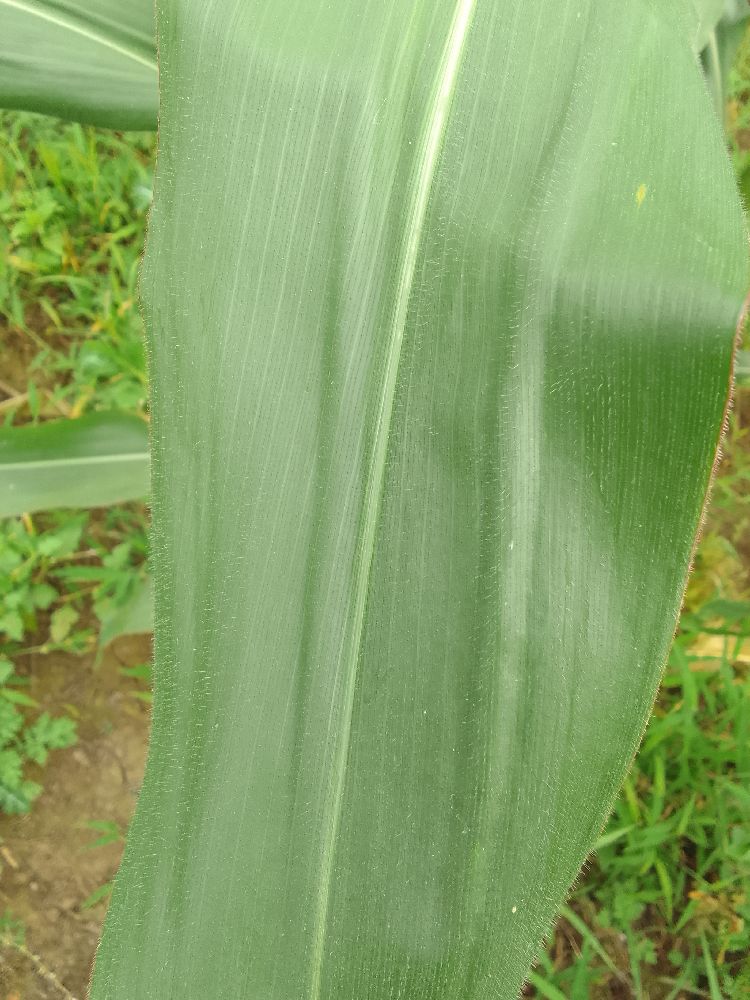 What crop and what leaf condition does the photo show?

maize, healthy
